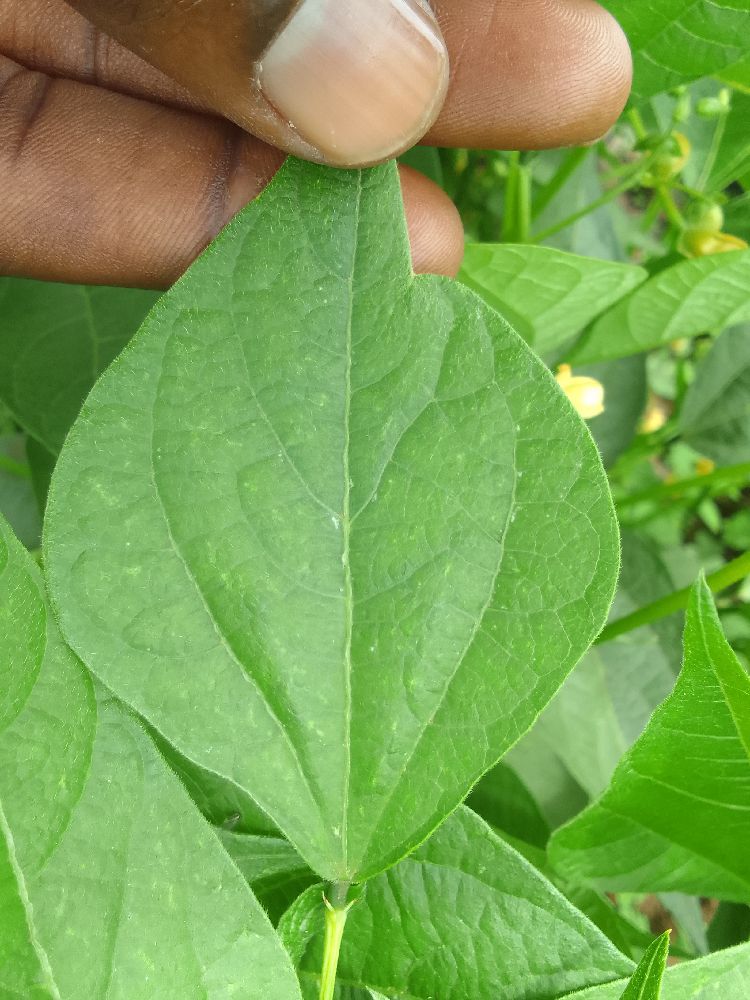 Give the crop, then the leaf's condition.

common bean, healthy
